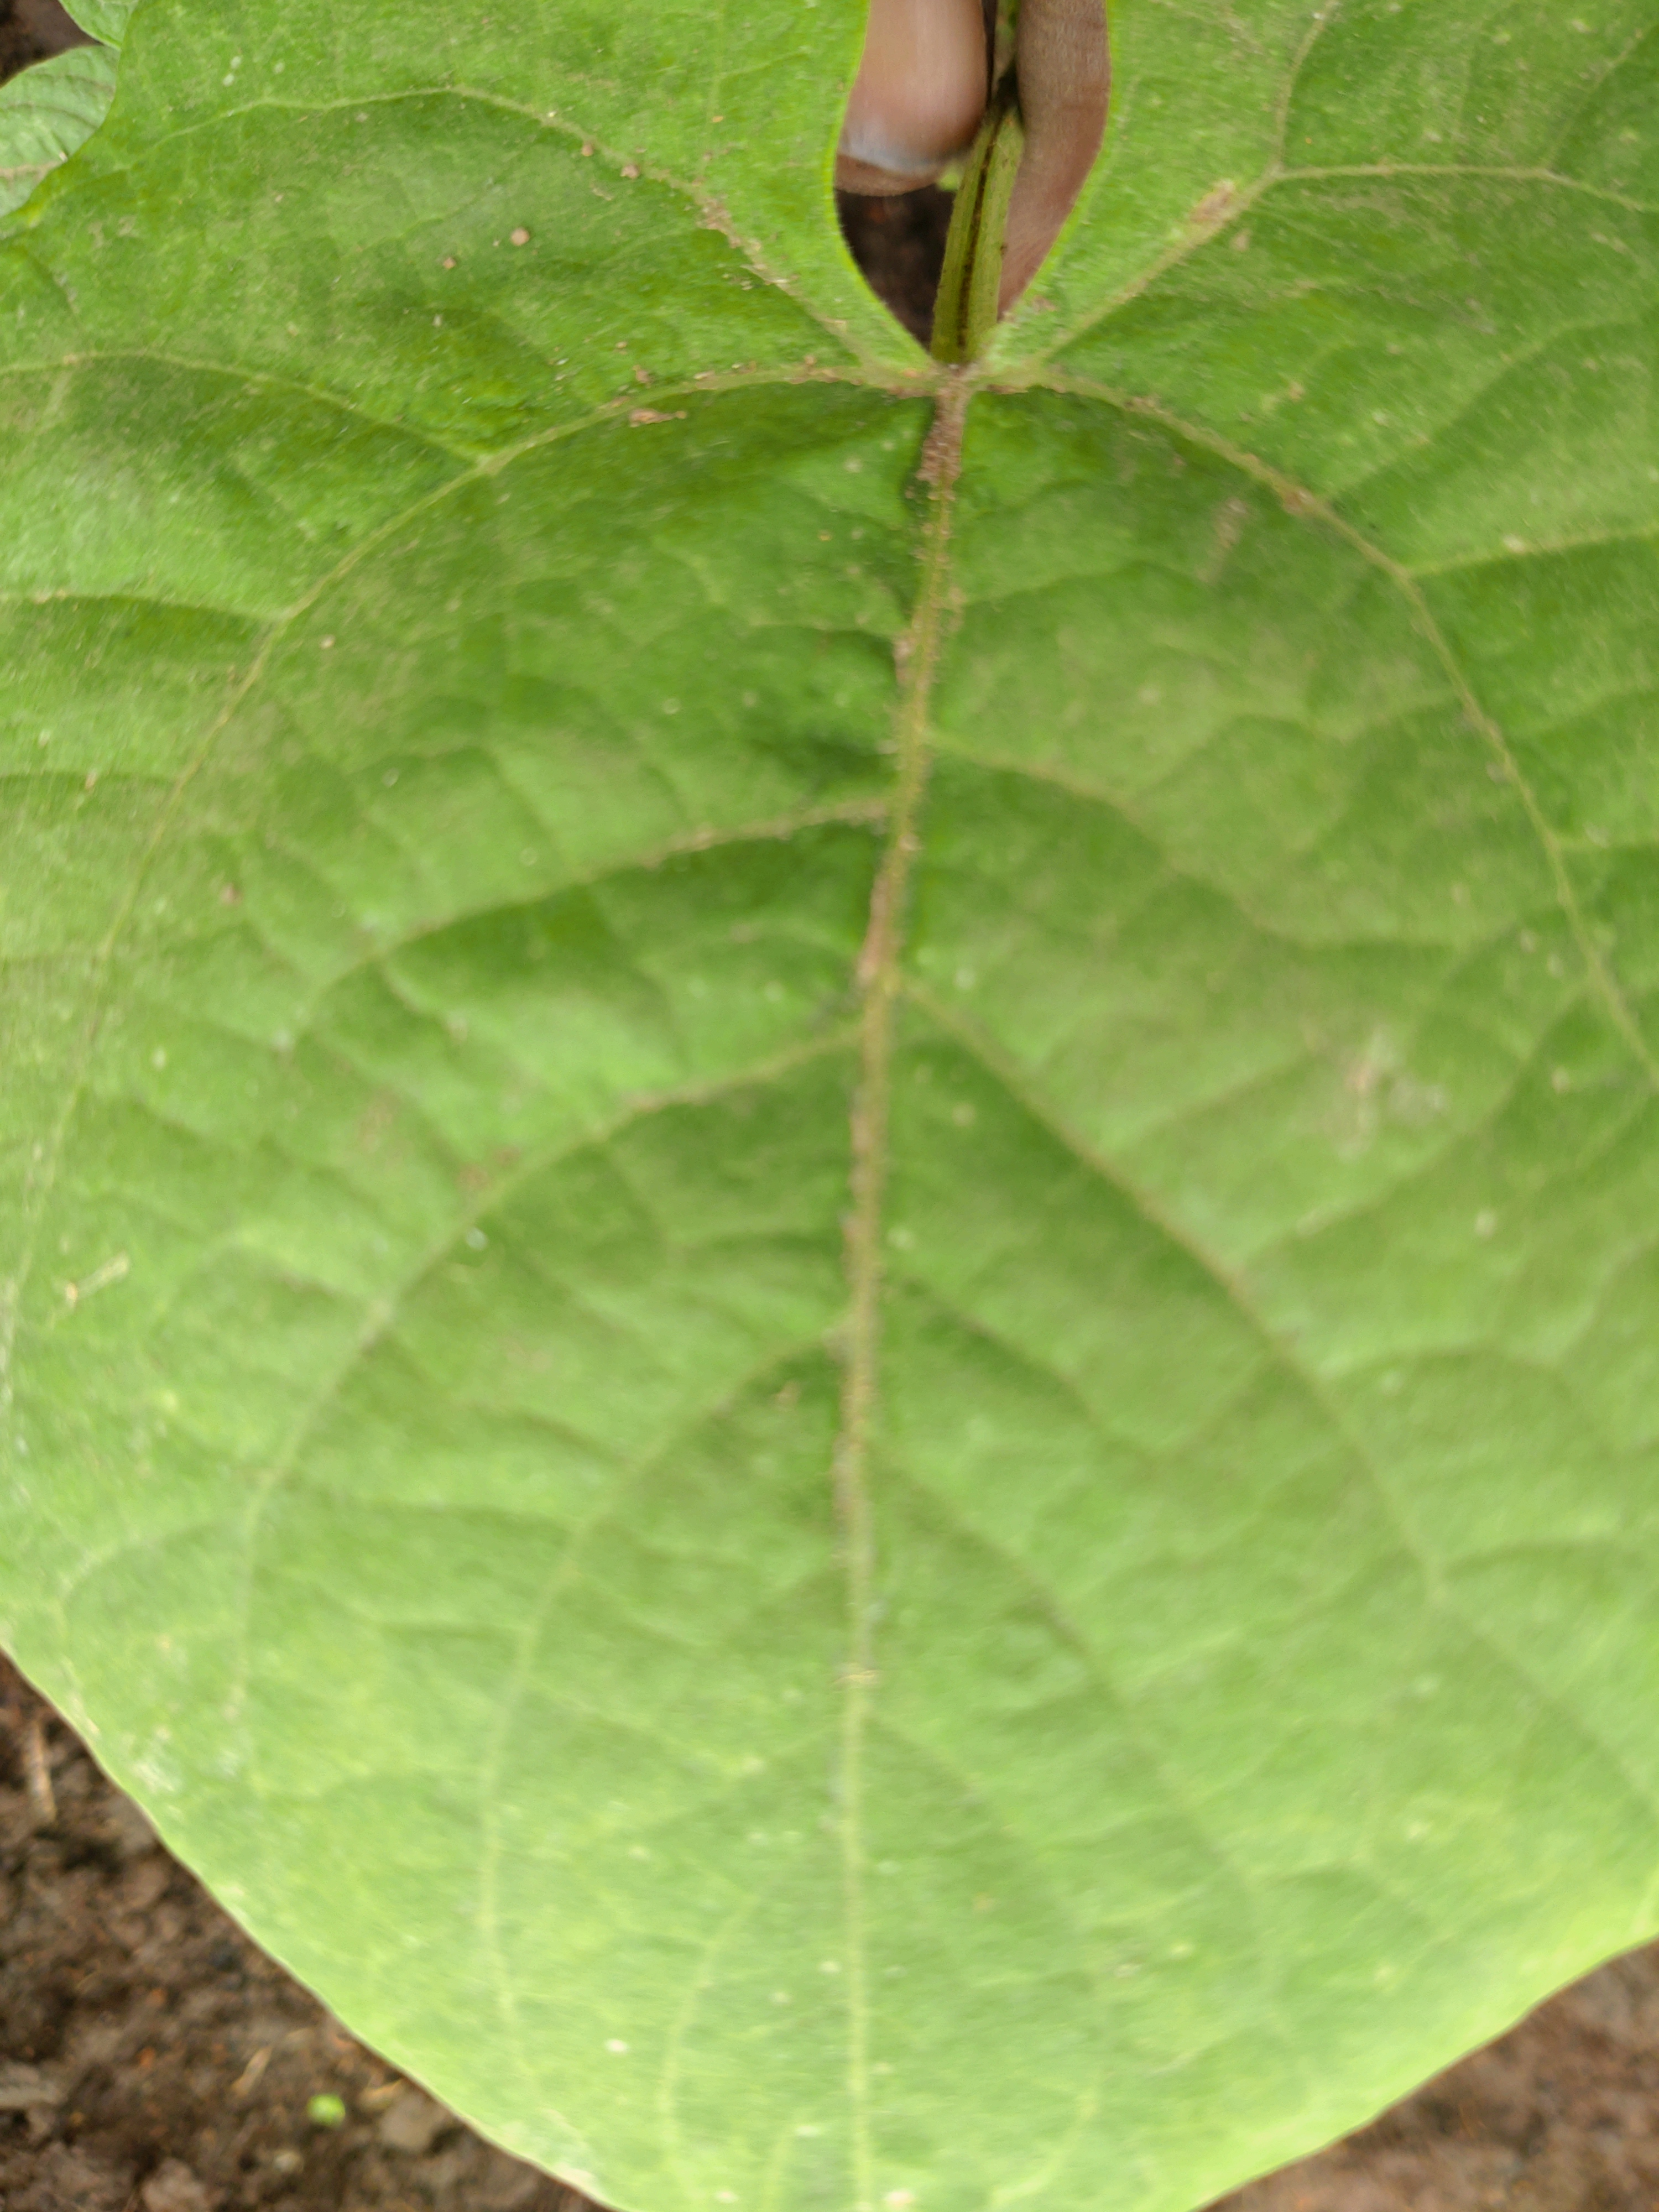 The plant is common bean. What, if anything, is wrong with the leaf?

healthy
